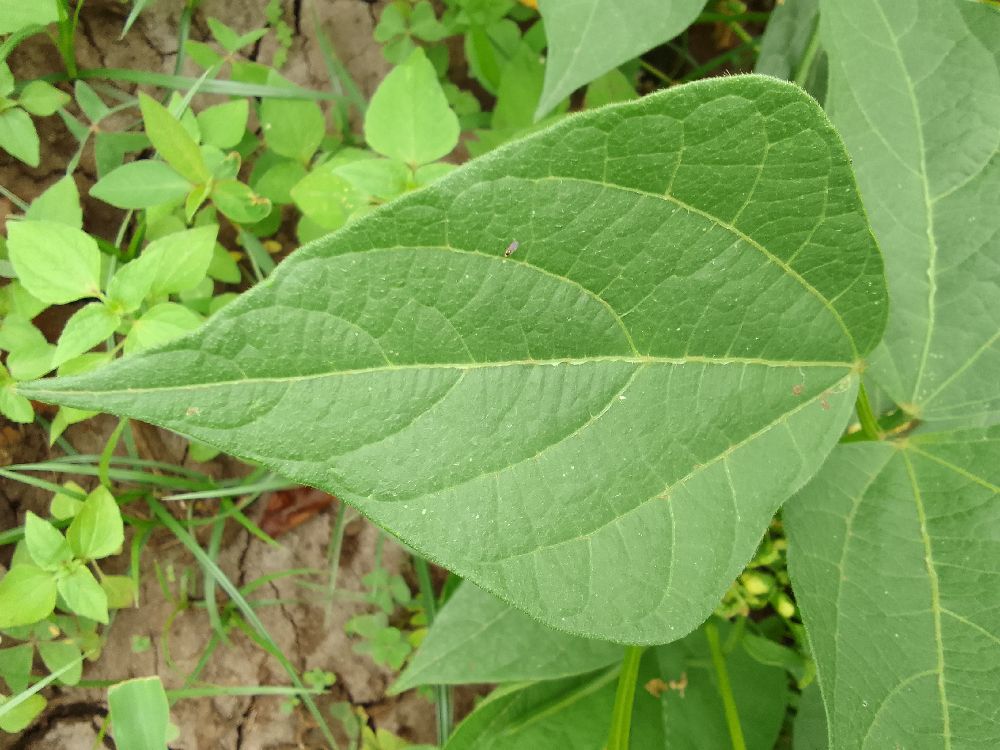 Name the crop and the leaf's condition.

common bean, healthy
